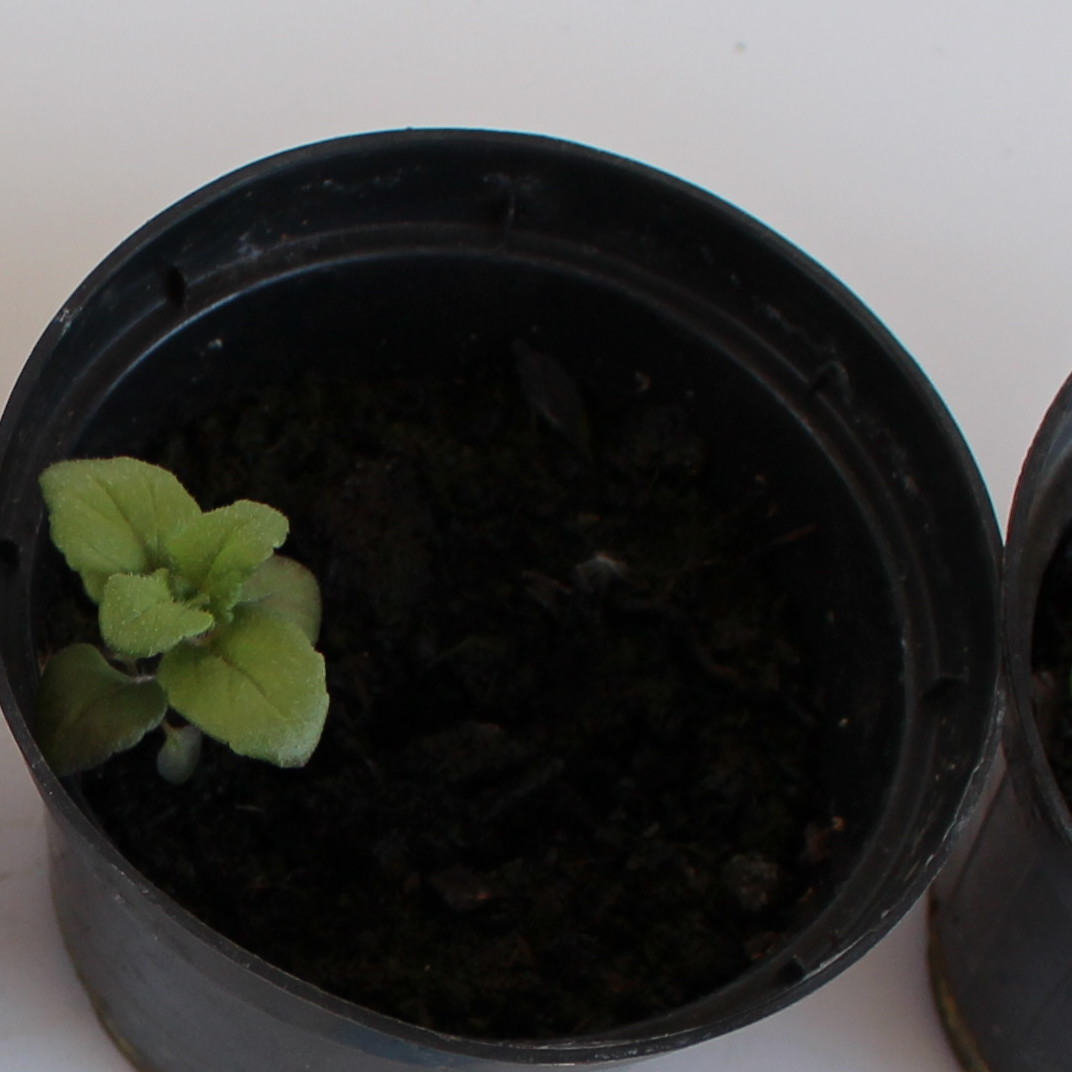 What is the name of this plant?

Veronica persica
